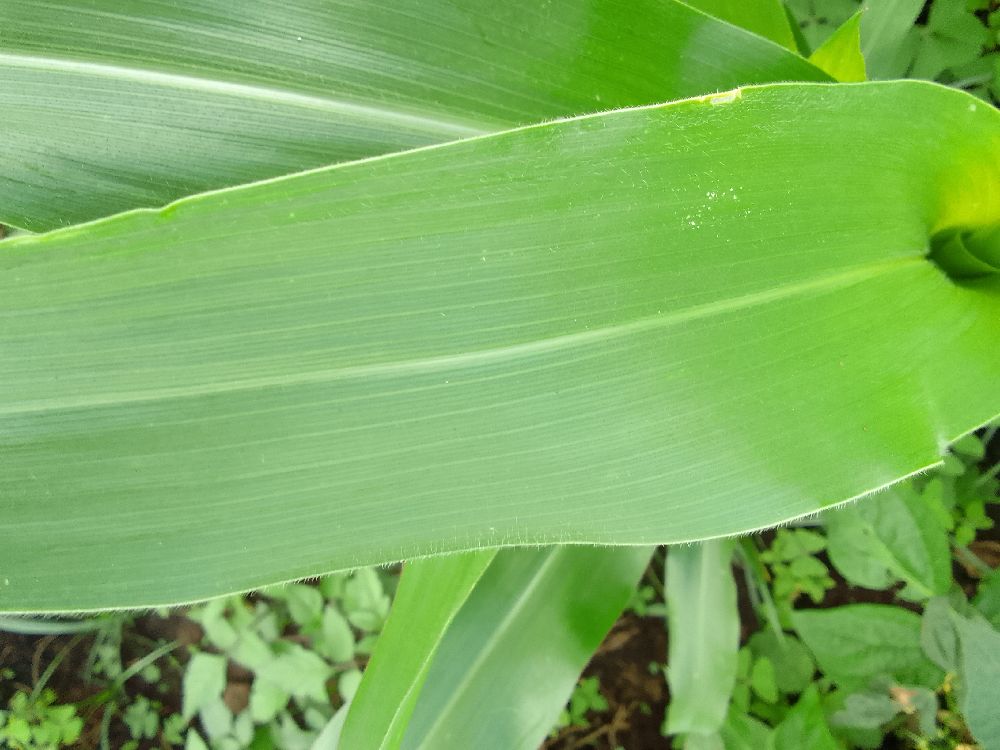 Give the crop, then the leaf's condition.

maize, healthy
